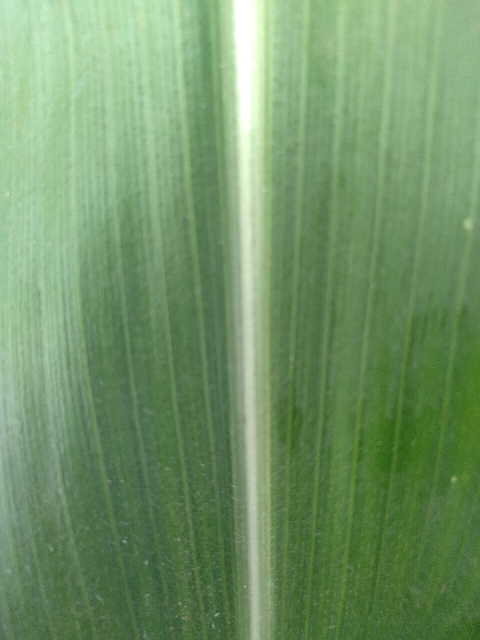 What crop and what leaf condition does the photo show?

maize, healthy
